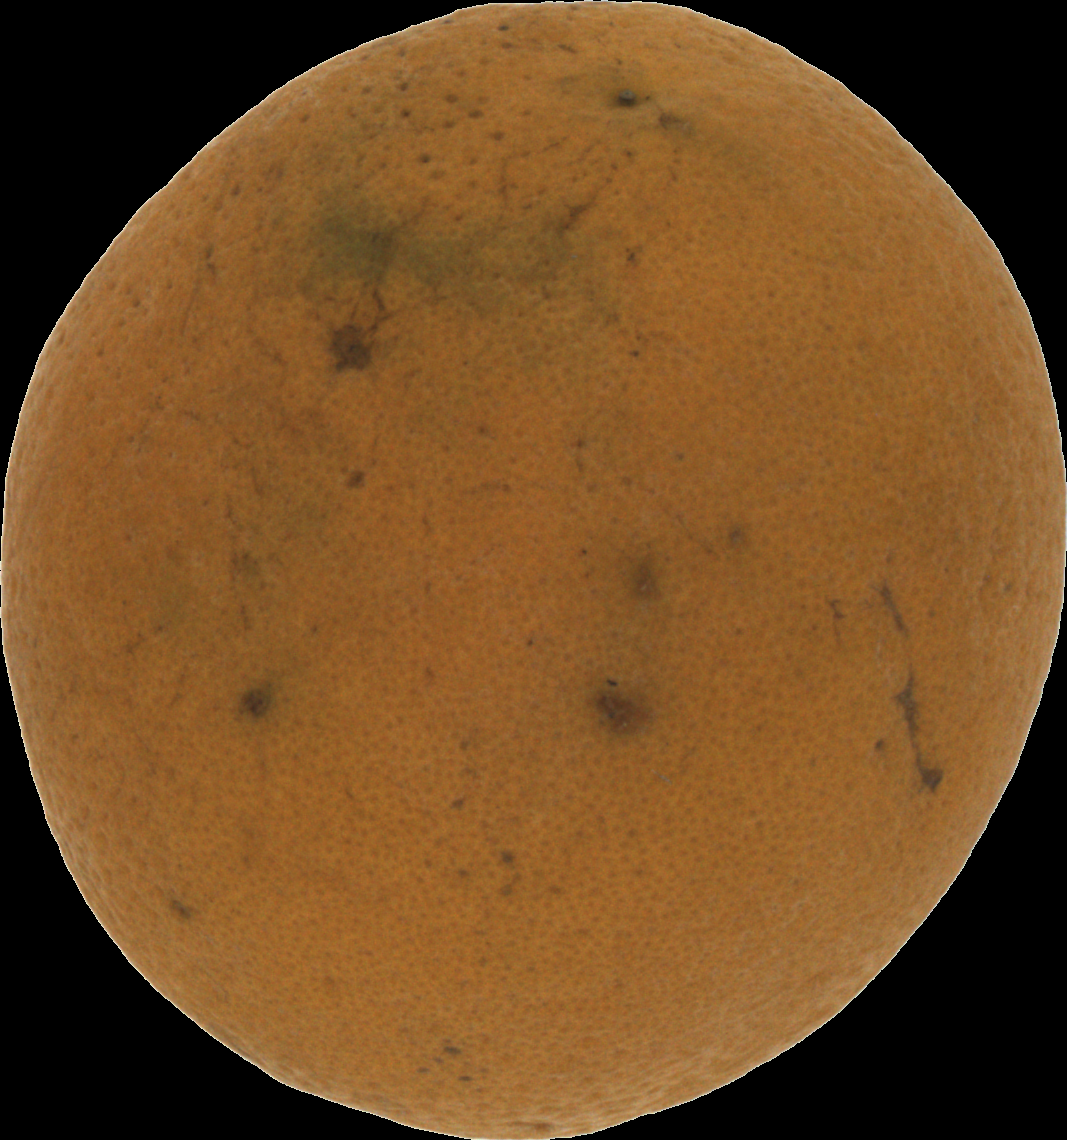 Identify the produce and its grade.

orange, bad
